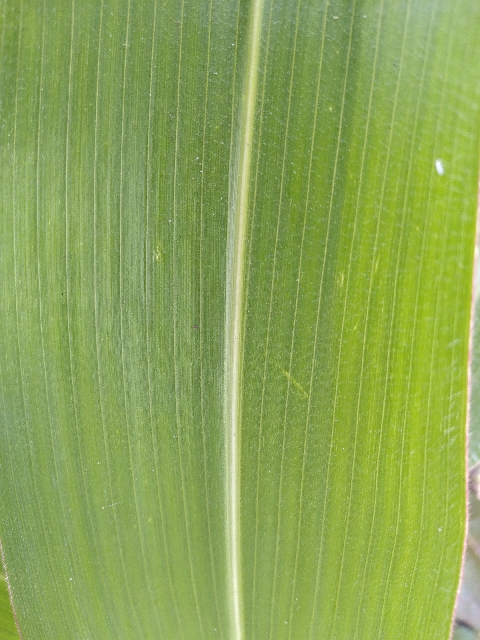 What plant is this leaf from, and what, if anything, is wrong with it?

maize, healthy
